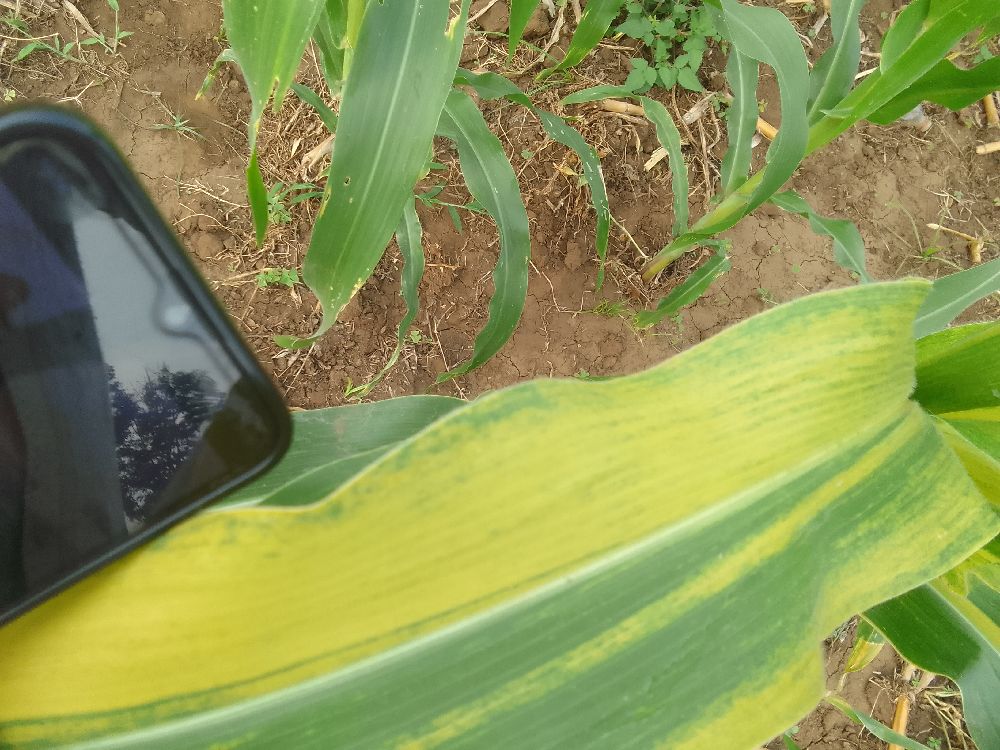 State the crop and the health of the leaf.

maize, maize lethal necrosis
